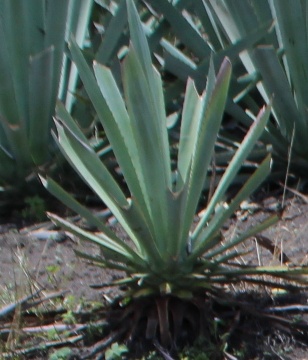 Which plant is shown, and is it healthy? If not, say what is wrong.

agave, small
